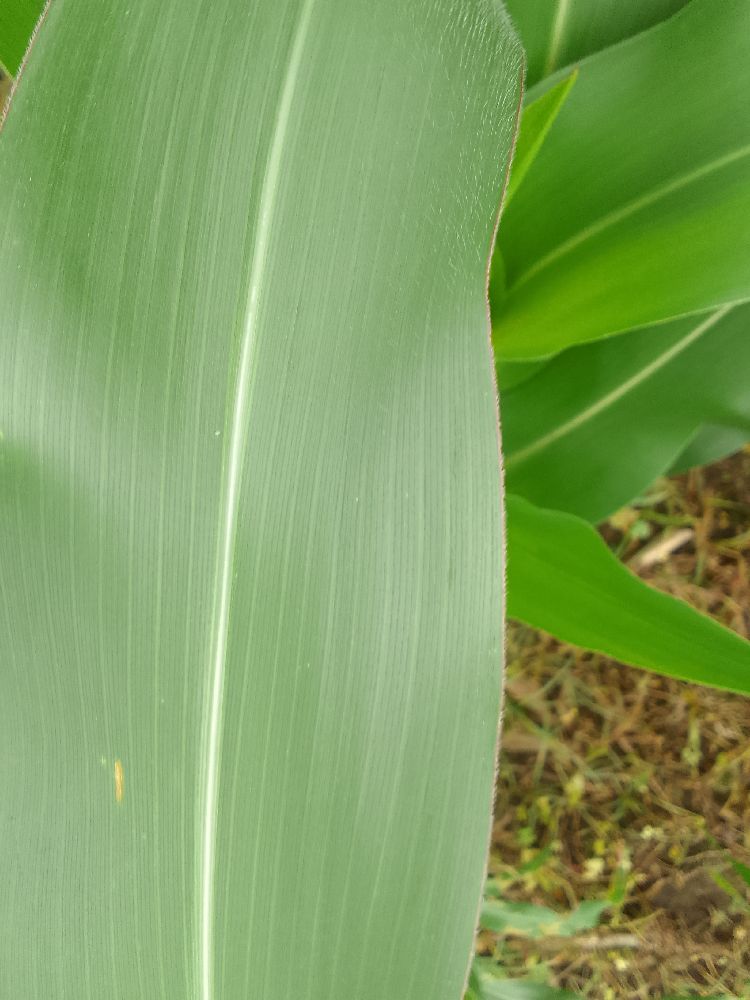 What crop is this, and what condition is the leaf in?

maize, healthy
